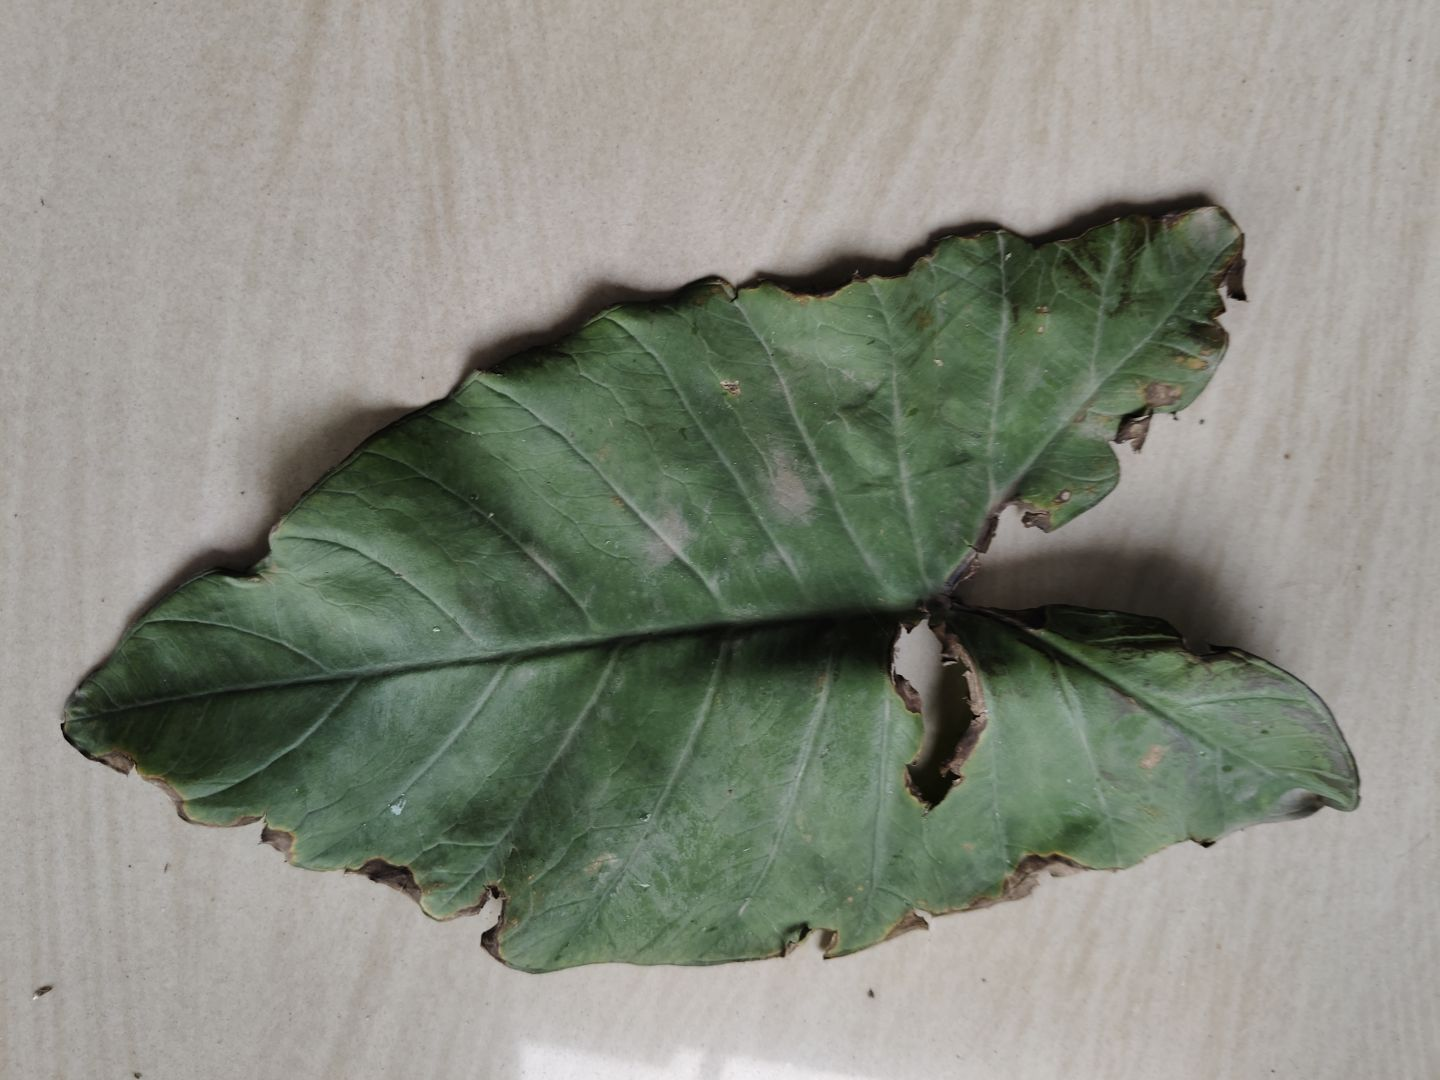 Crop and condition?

taro, leaf blight
